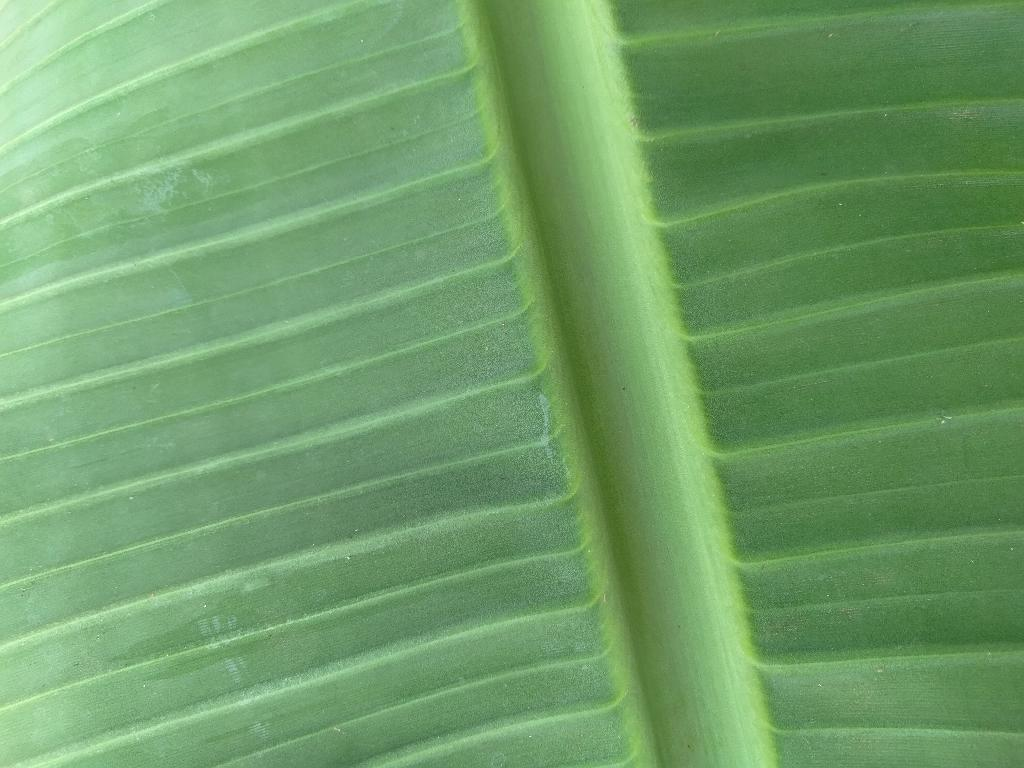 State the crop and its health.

banana, healthy
